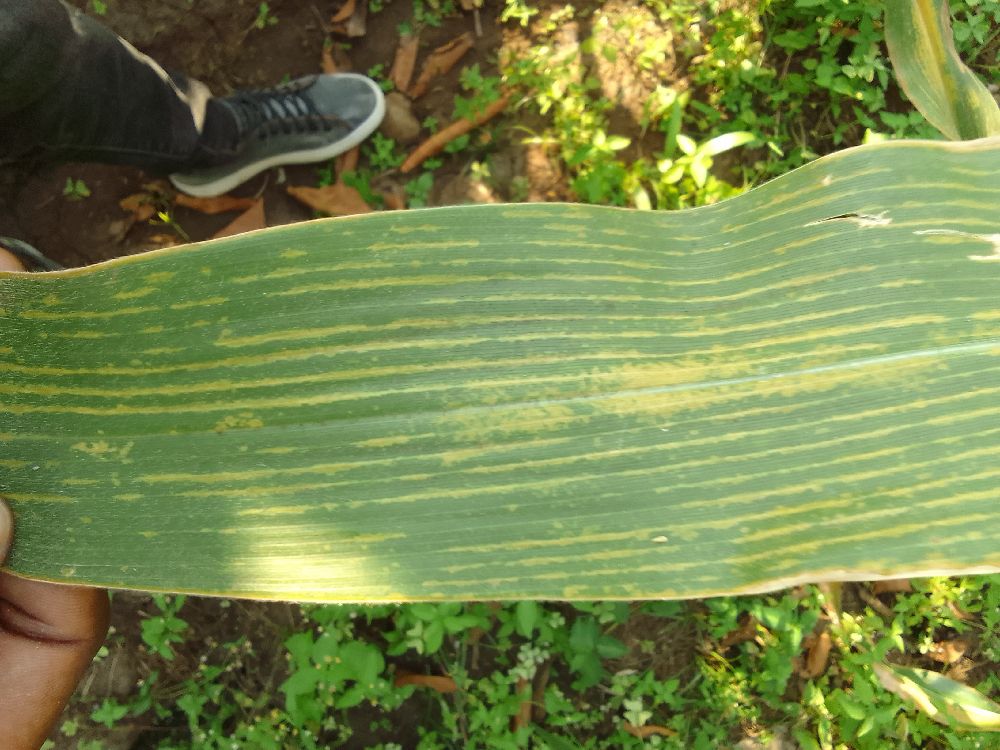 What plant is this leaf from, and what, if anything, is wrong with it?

maize, maize lethal necrosis
